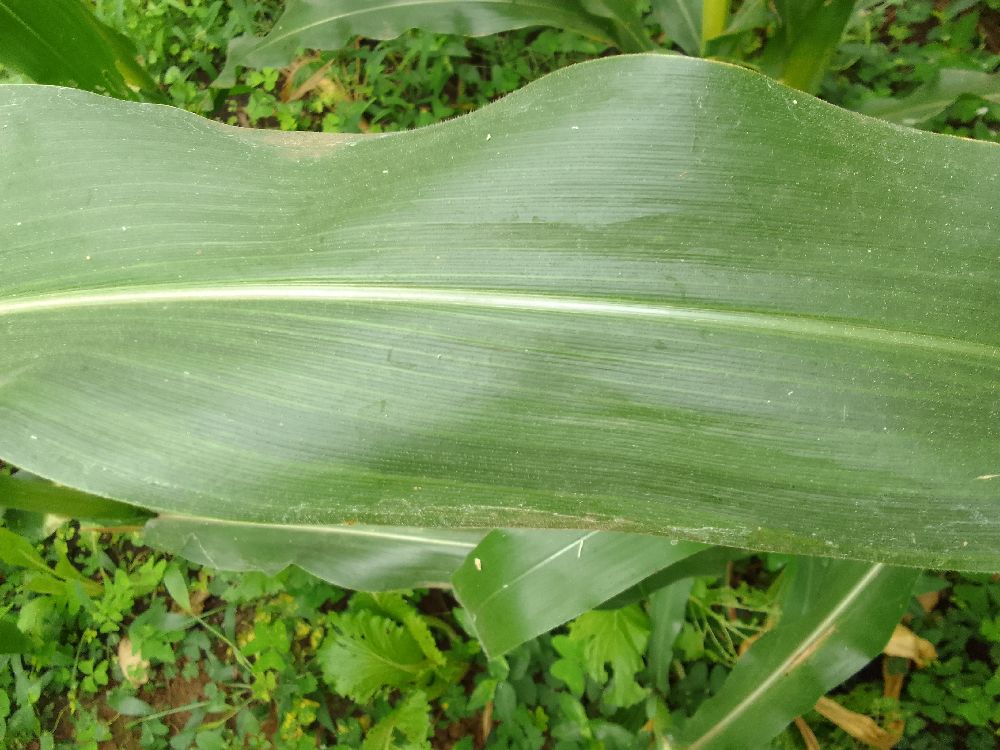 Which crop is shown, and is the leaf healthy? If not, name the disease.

maize, healthy
